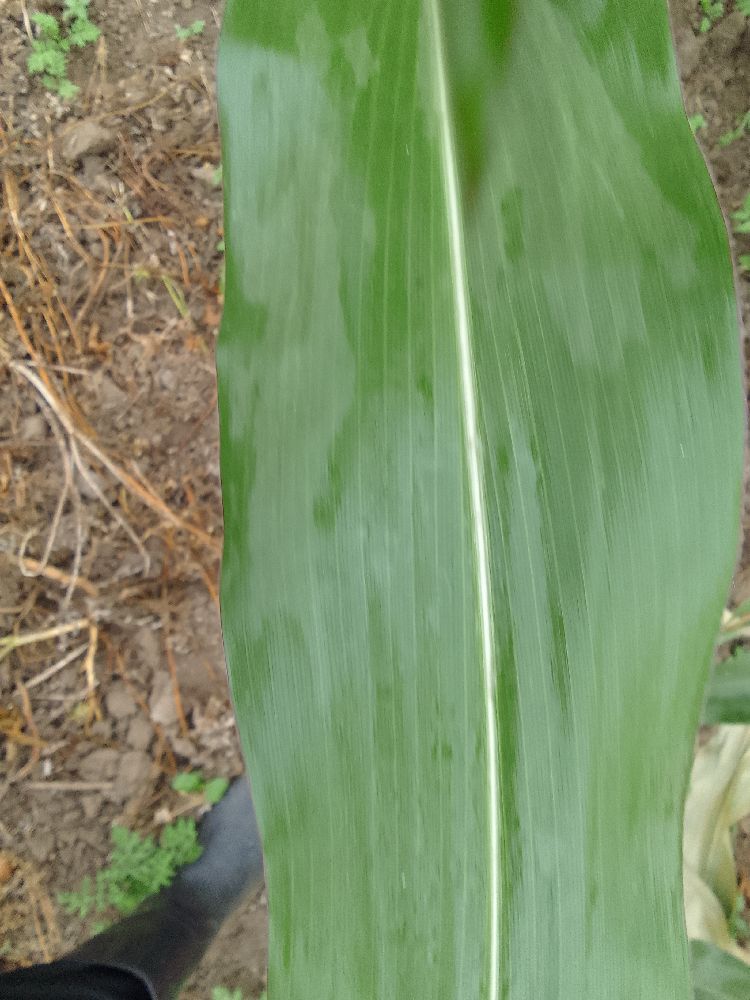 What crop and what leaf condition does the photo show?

maize, healthy
